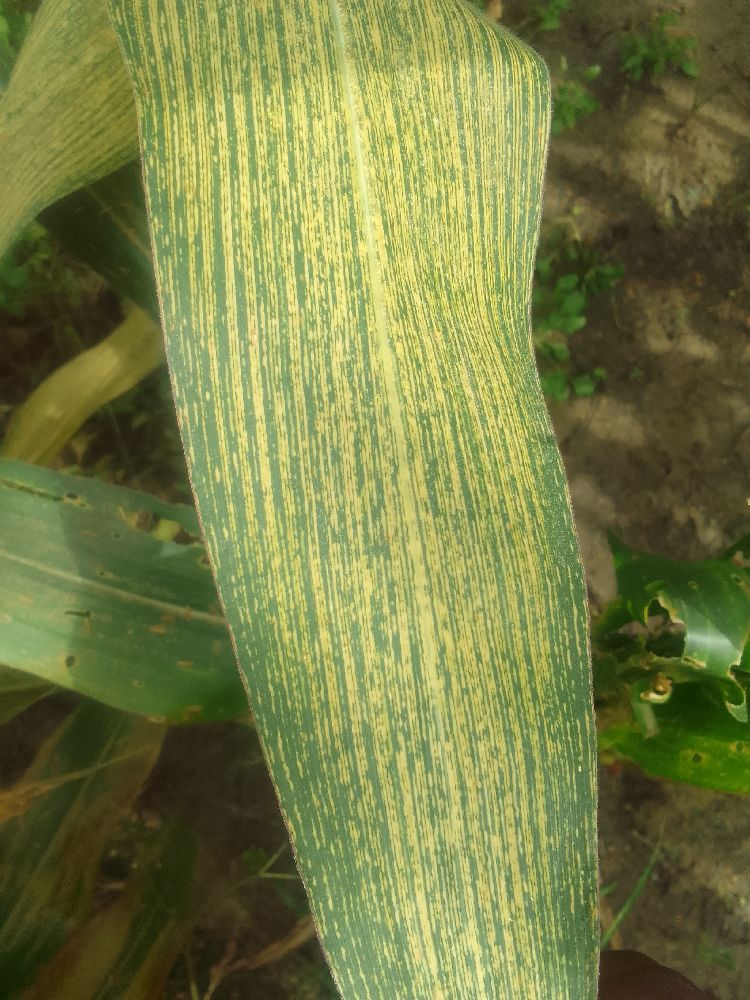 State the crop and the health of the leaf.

maize, maize streak virus
